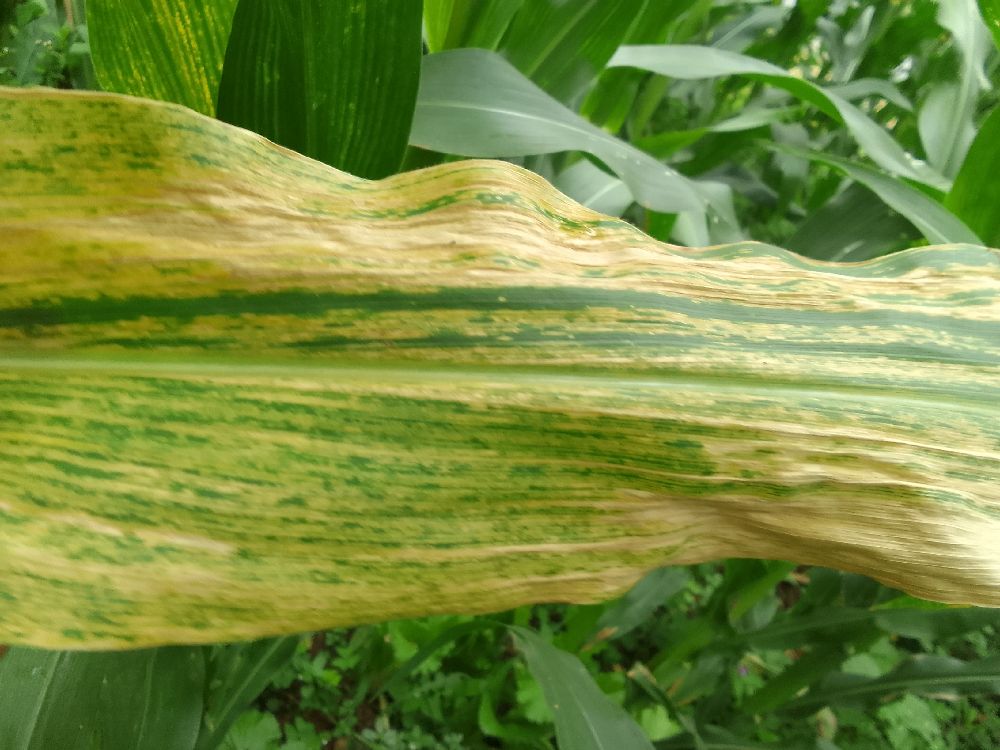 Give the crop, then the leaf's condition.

maize, maize lethal necrosis
